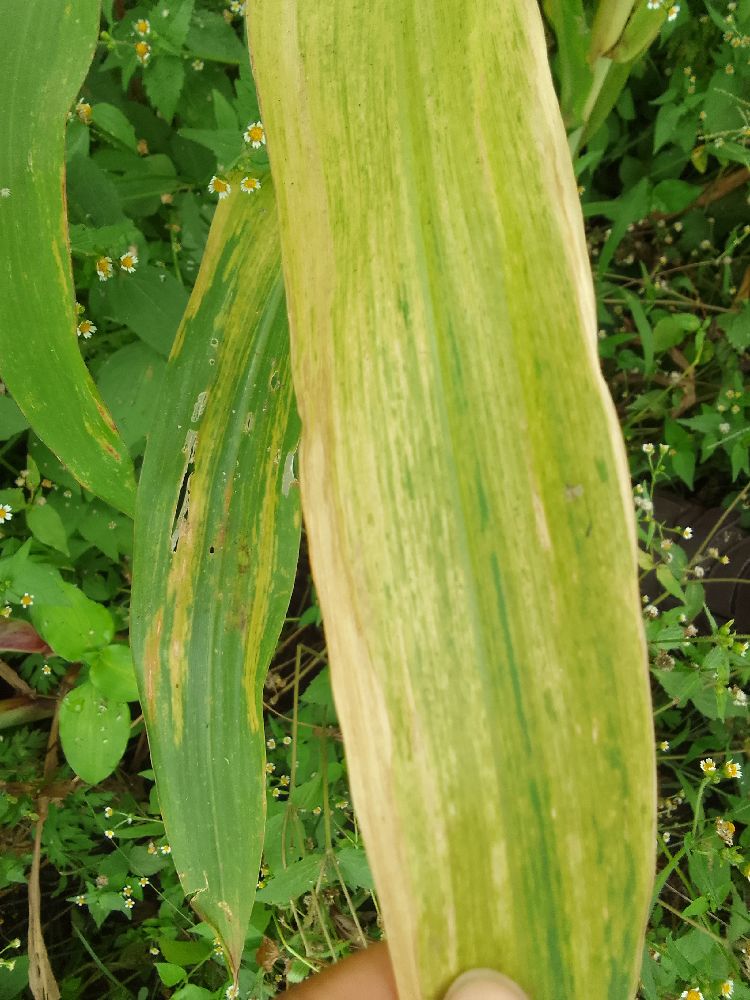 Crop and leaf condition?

maize, maize lethal necrosis
